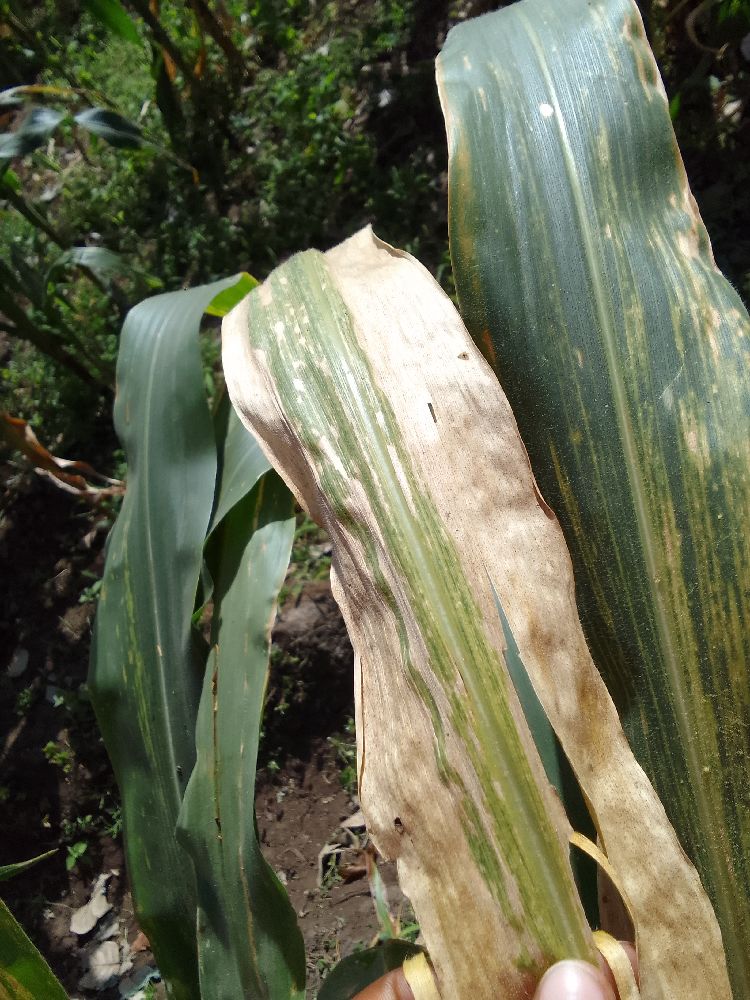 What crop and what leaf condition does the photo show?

maize, maize lethal necrosis
